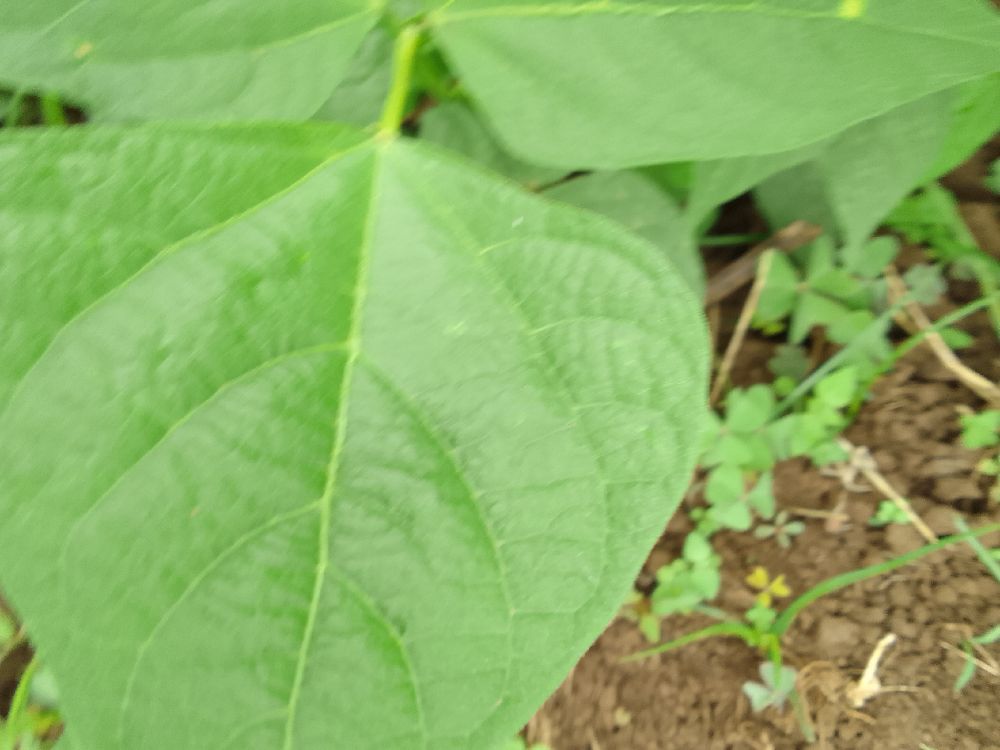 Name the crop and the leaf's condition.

common bean, healthy
